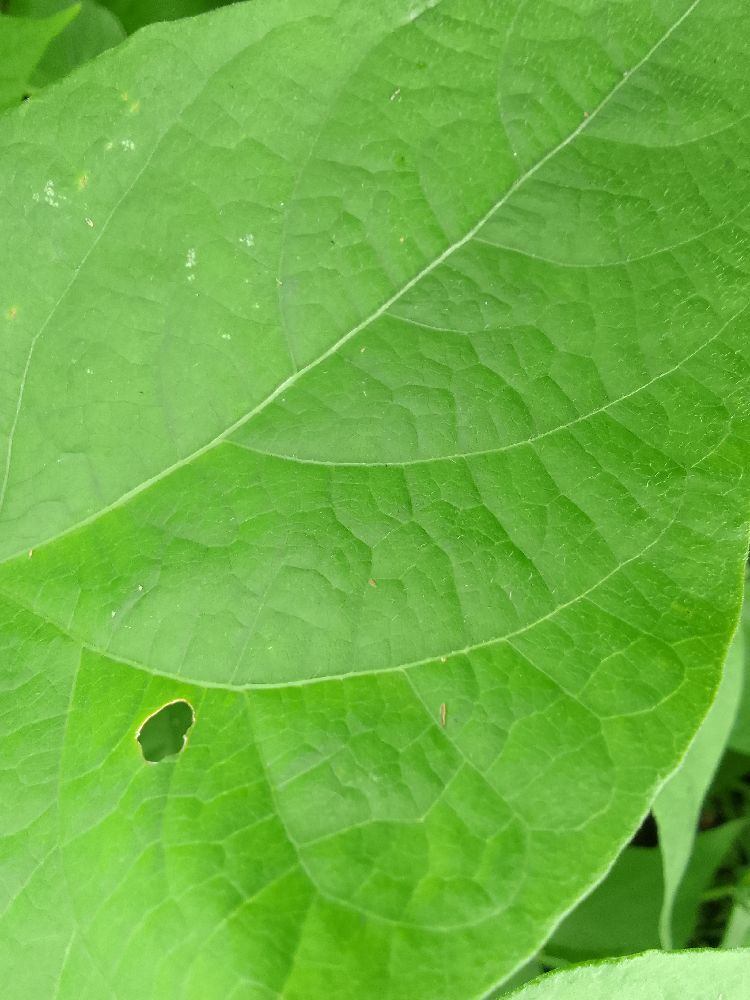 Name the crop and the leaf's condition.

common bean, healthy
